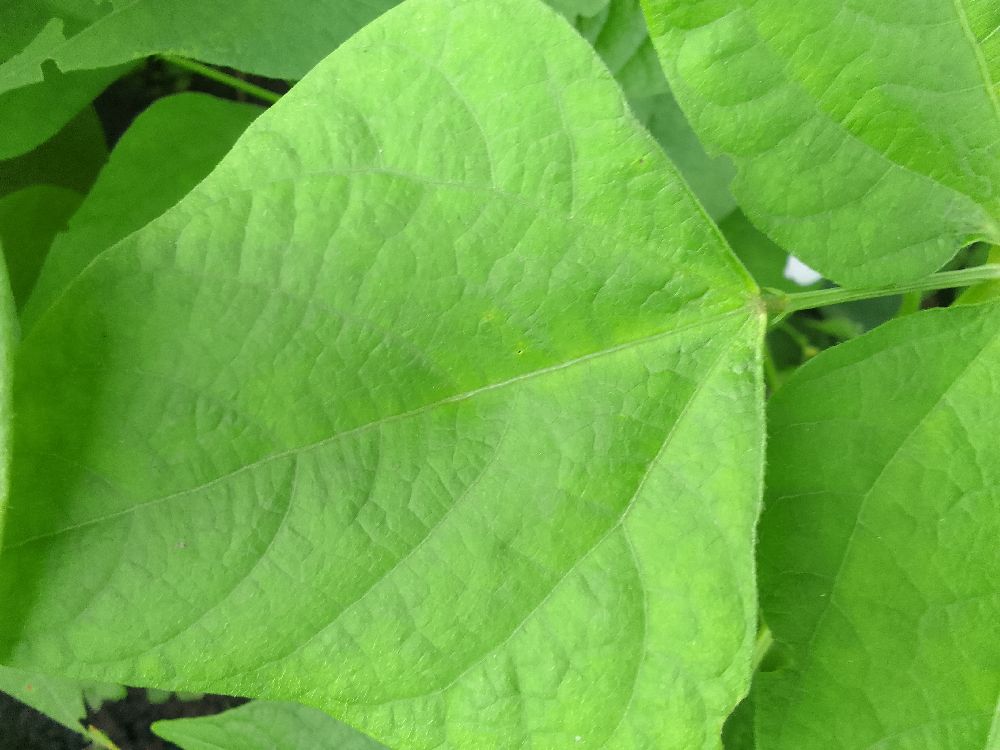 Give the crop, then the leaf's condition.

common bean, healthy
